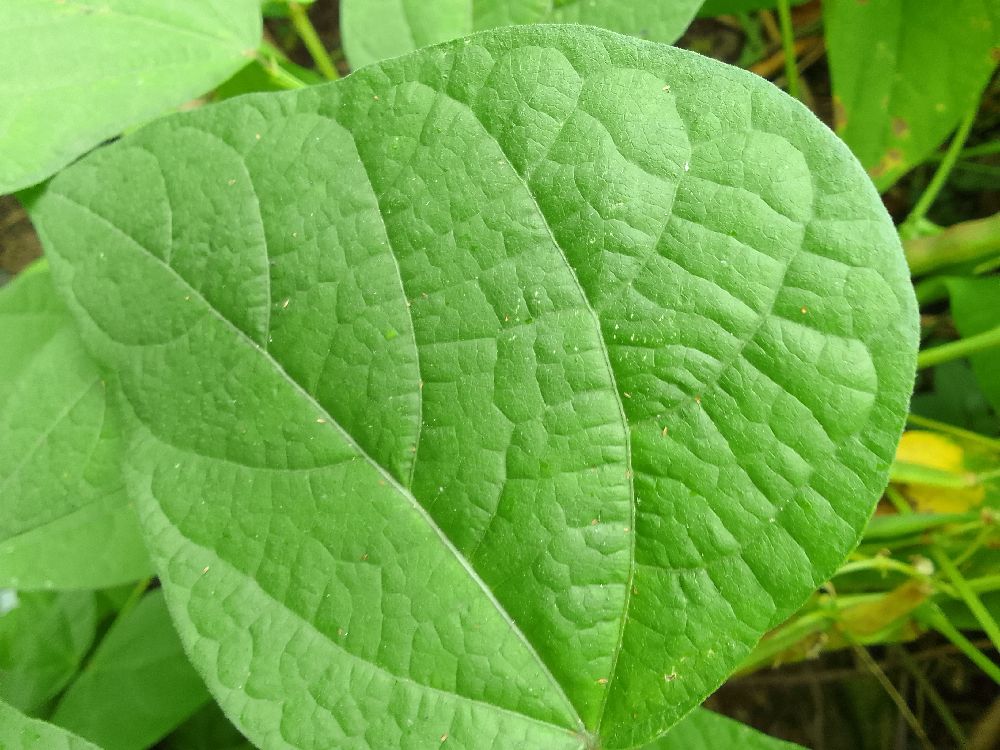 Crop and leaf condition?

common bean, healthy
